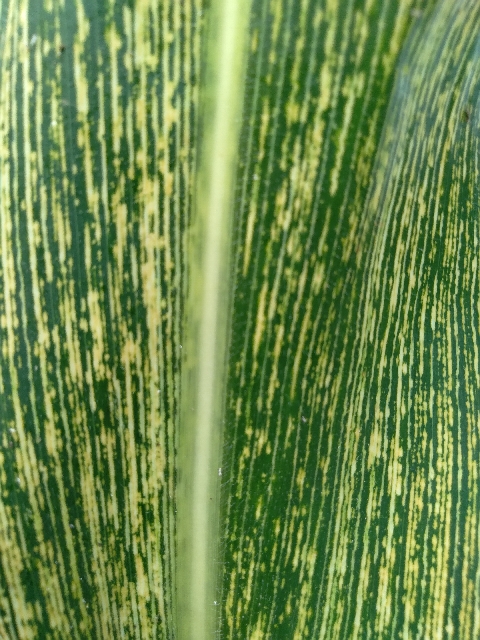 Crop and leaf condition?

maize, maize streak virus
